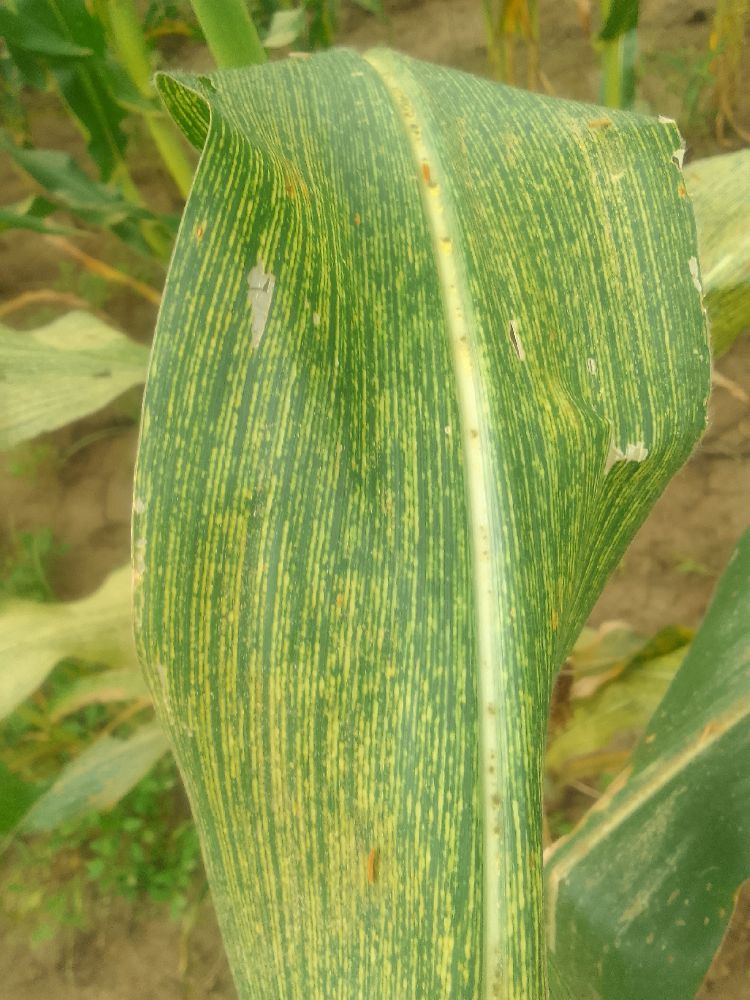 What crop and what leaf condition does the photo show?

maize, maize streak virus
